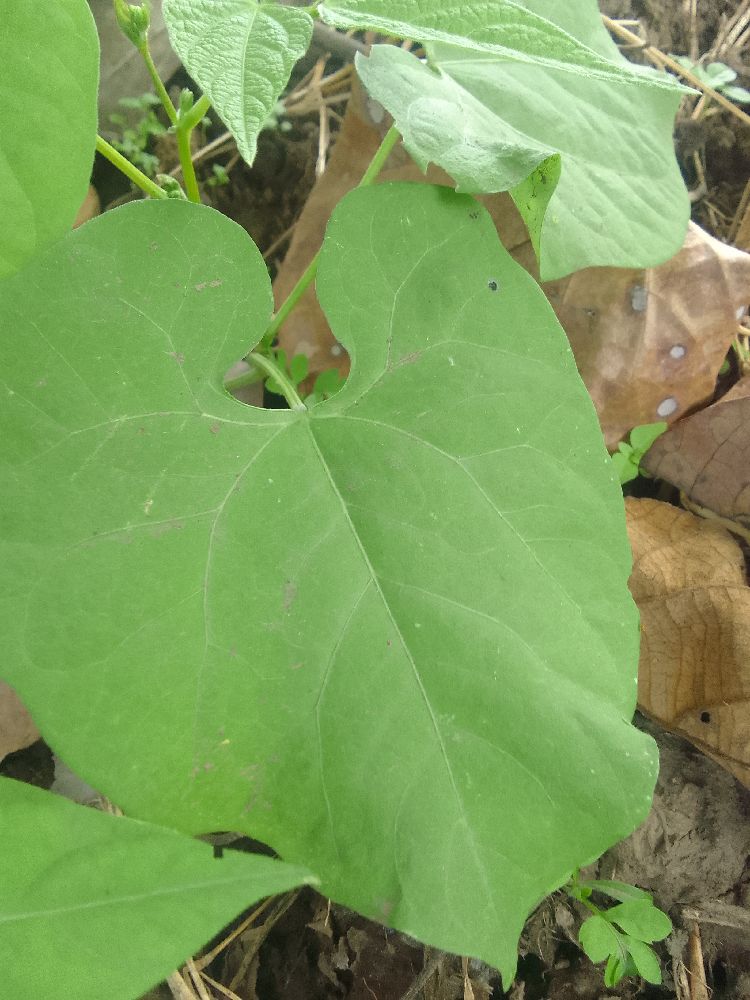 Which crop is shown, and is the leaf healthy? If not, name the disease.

common bean, healthy
